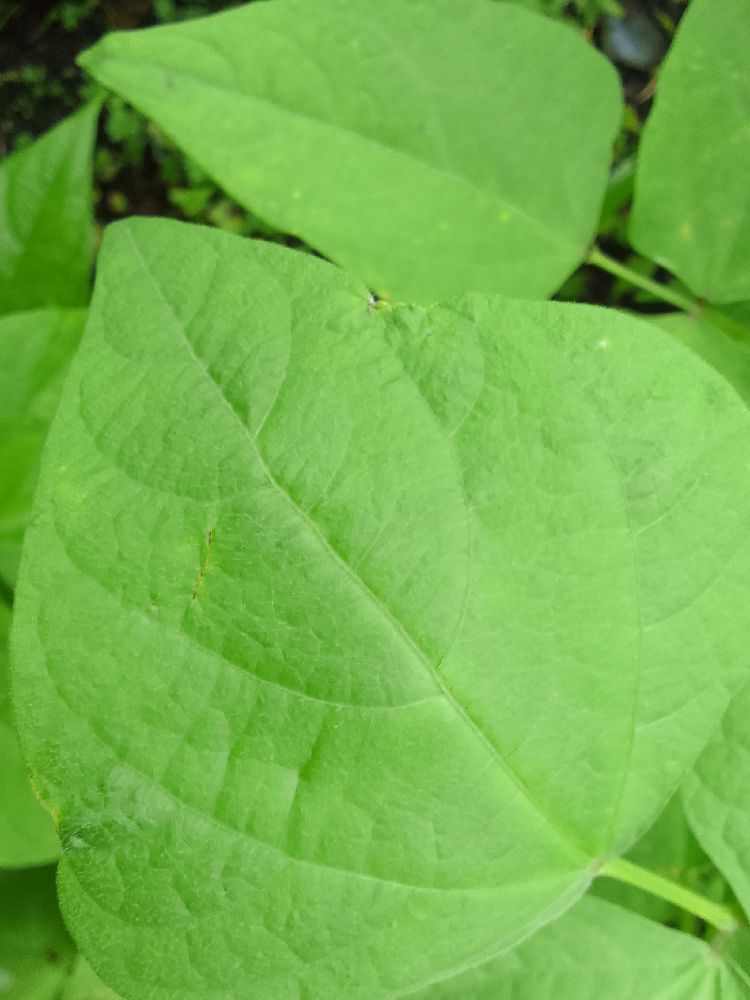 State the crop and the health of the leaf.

common bean, healthy
